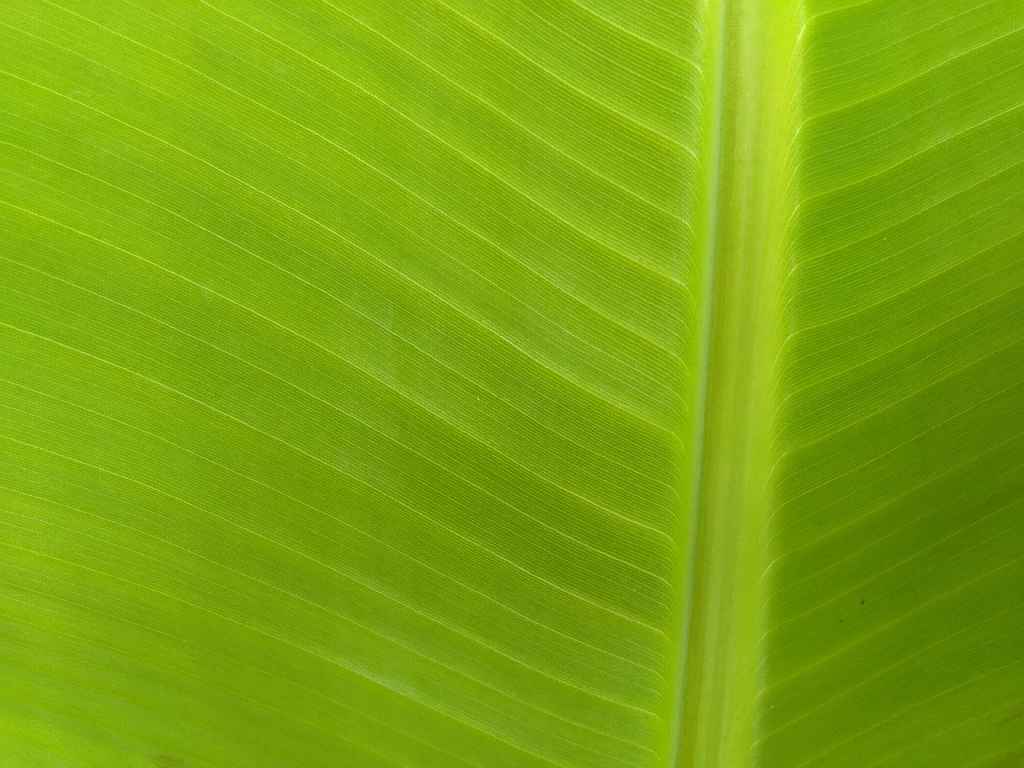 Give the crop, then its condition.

banana, healthy
